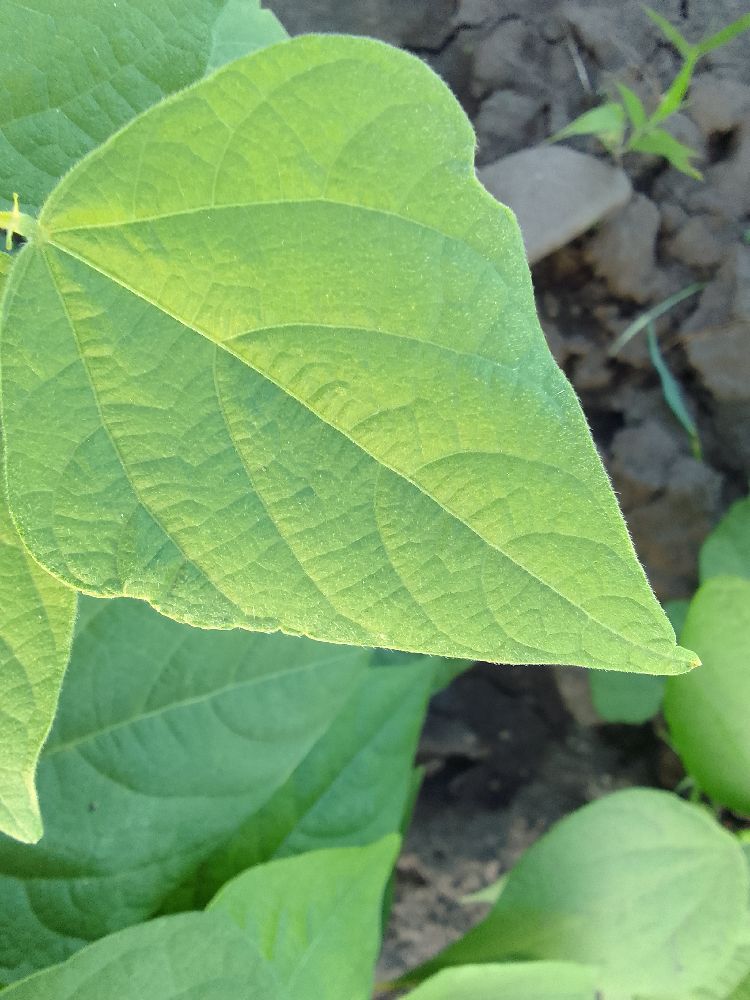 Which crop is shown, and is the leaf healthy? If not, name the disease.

common bean, healthy
